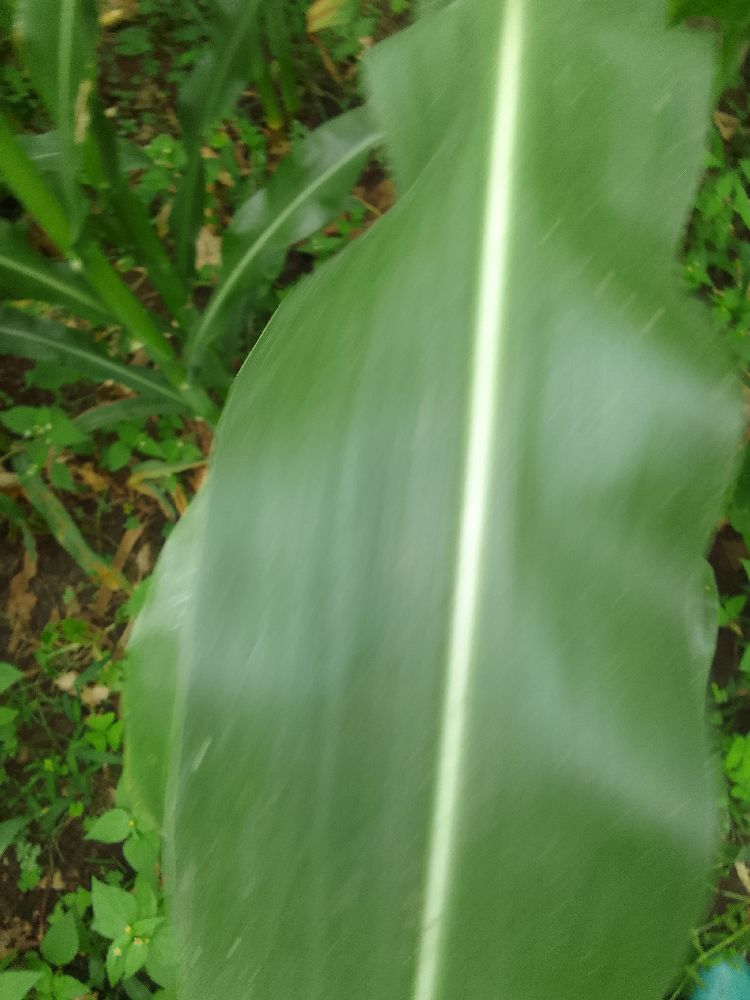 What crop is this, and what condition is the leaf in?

maize, healthy
